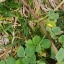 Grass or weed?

unstructured weed
